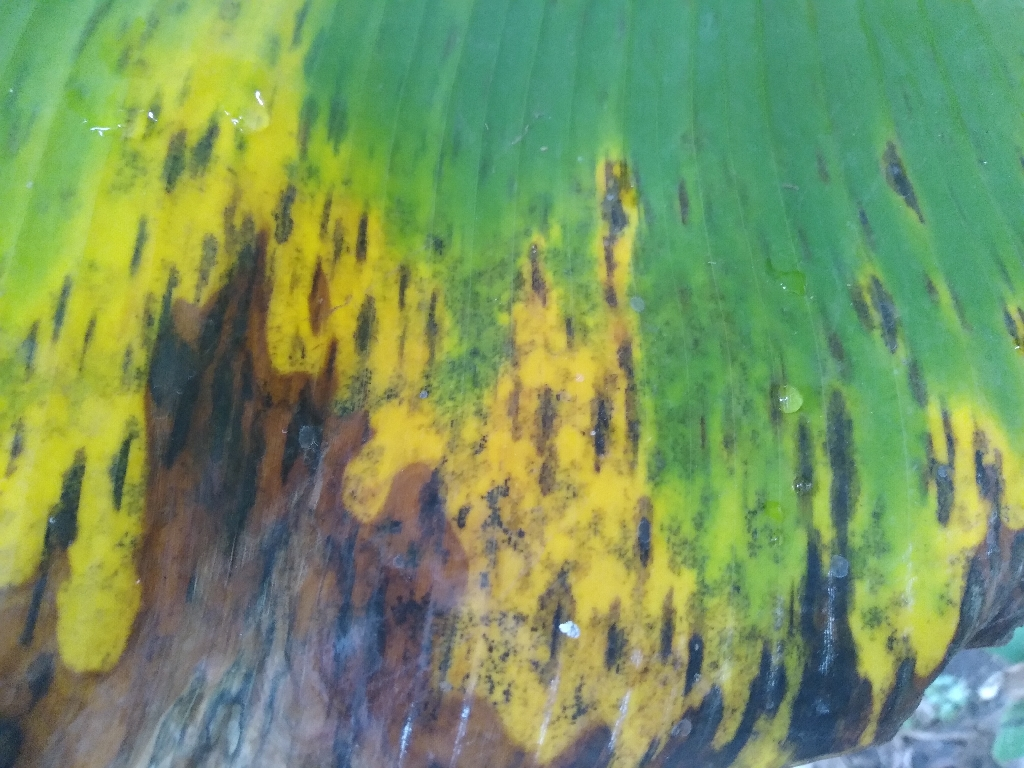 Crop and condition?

banana, black sigatoka
